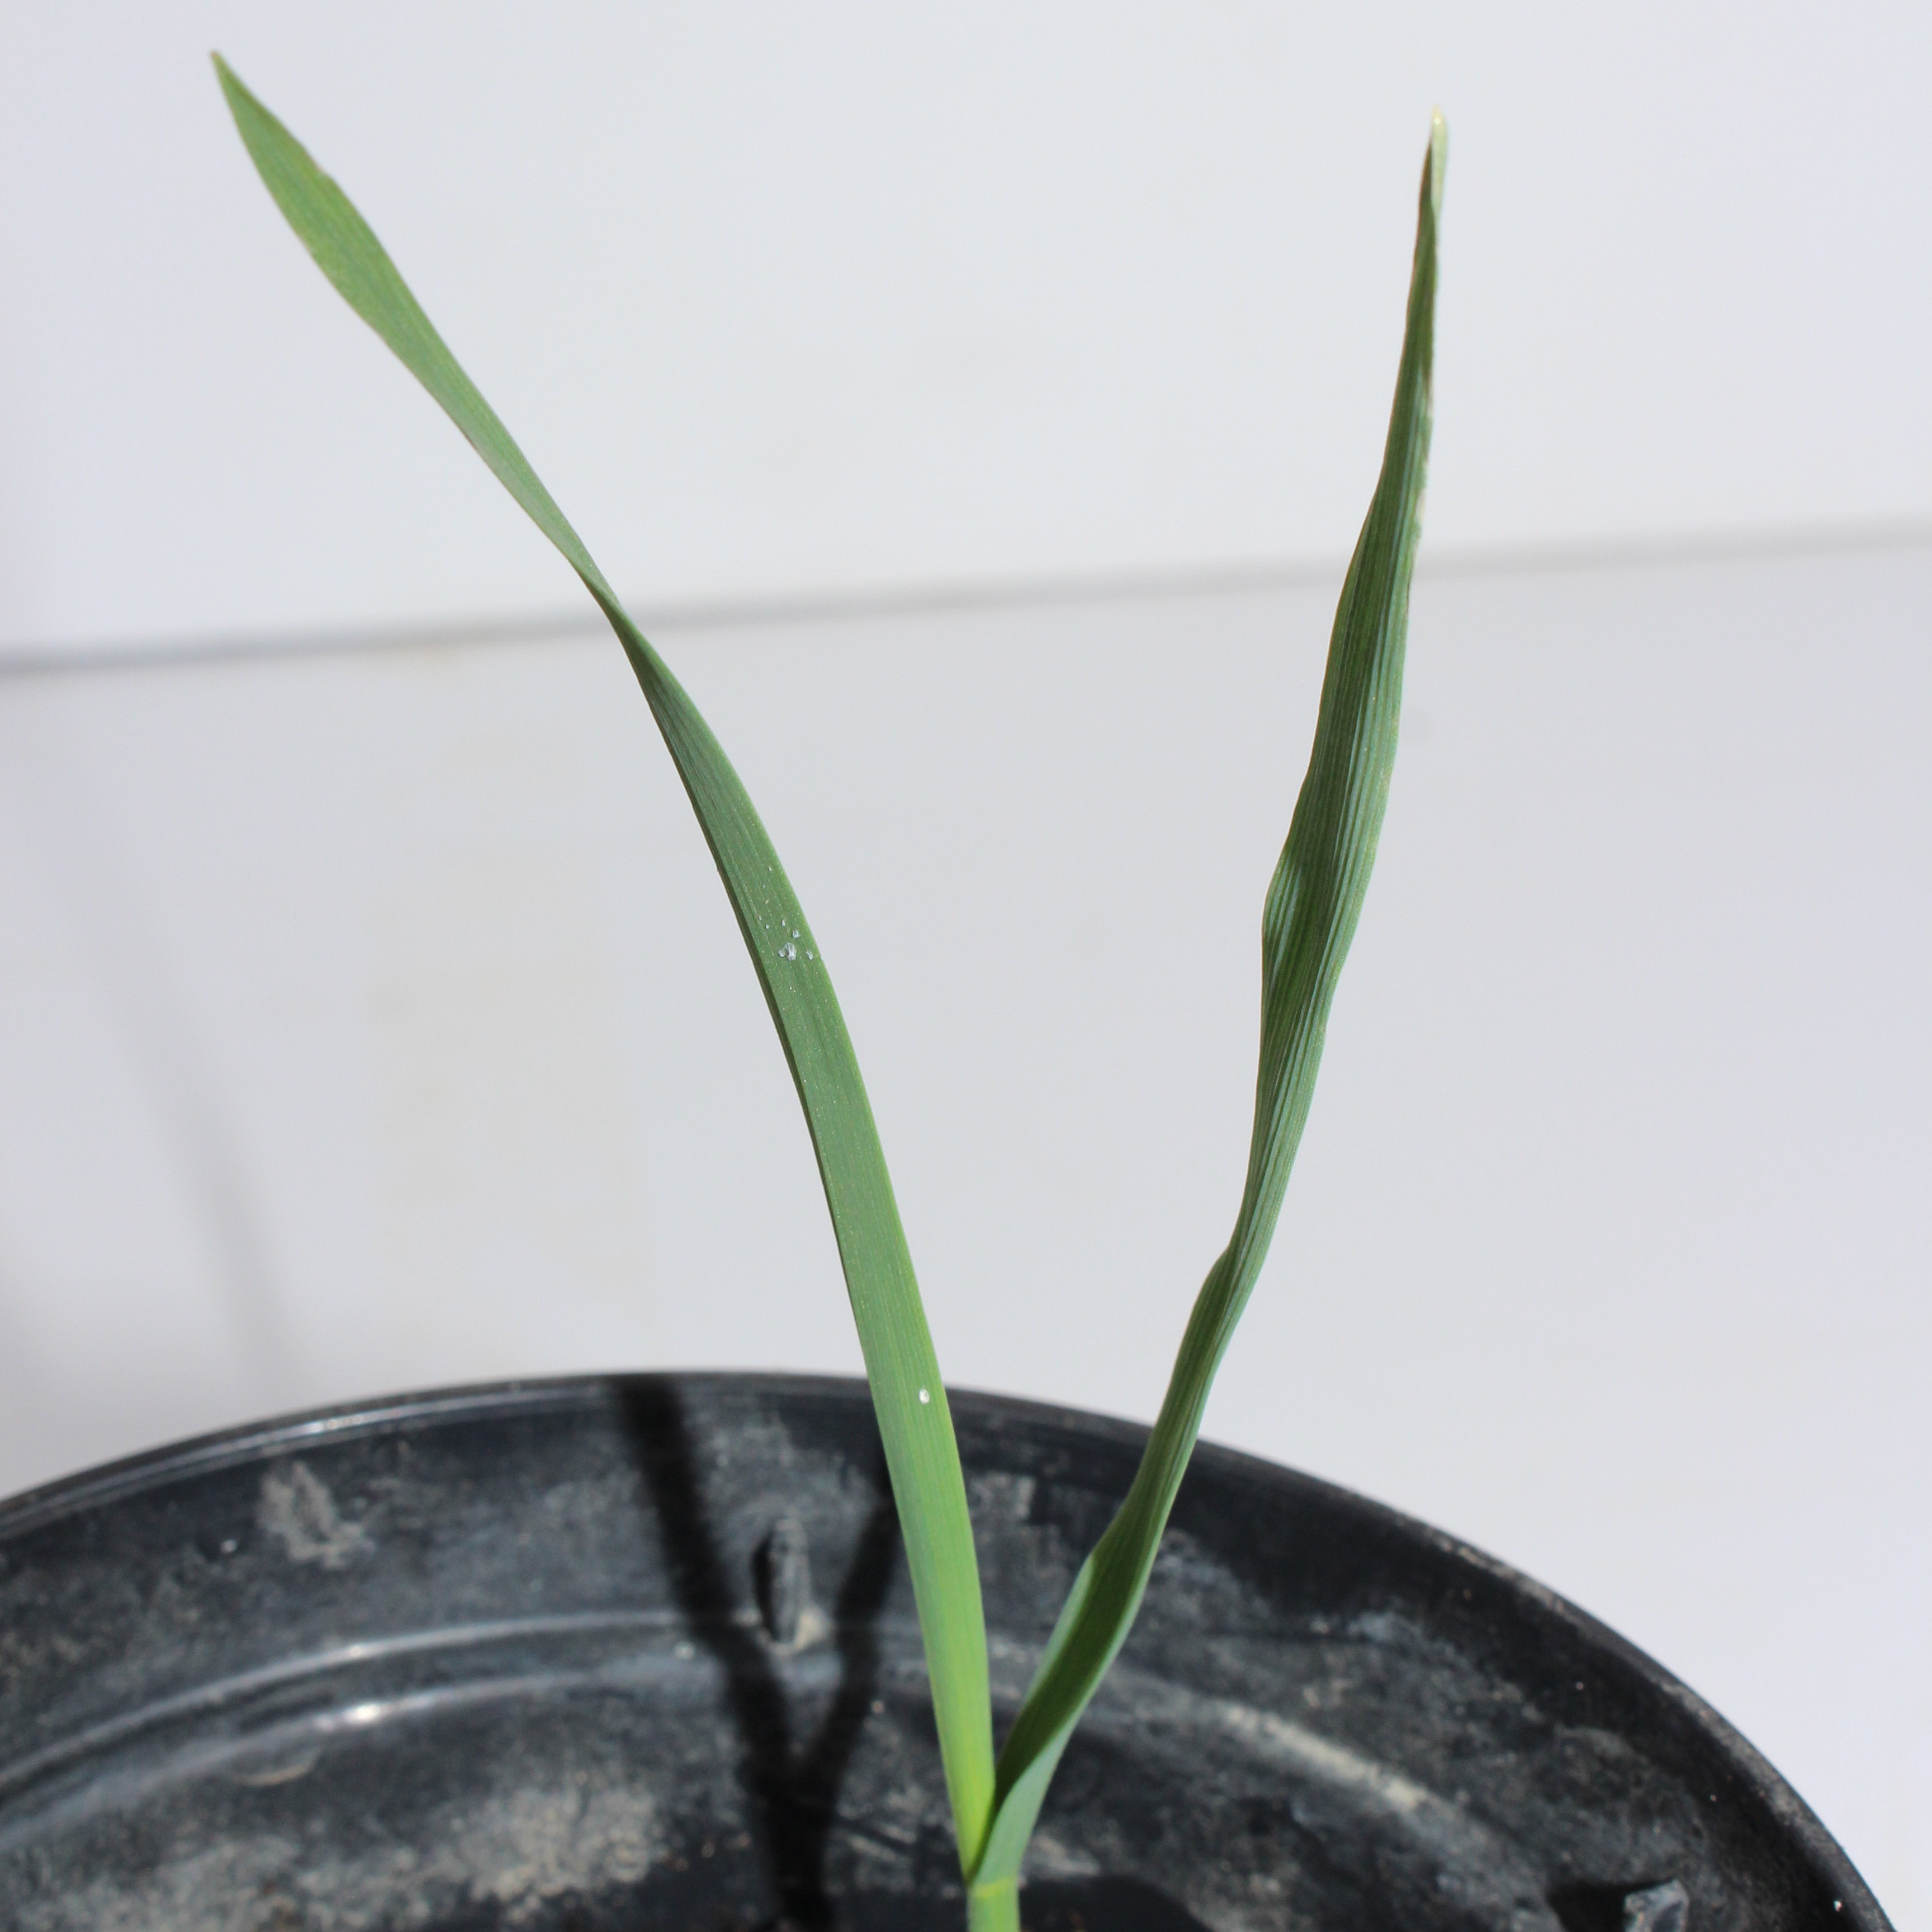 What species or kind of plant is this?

Avena sterilis
